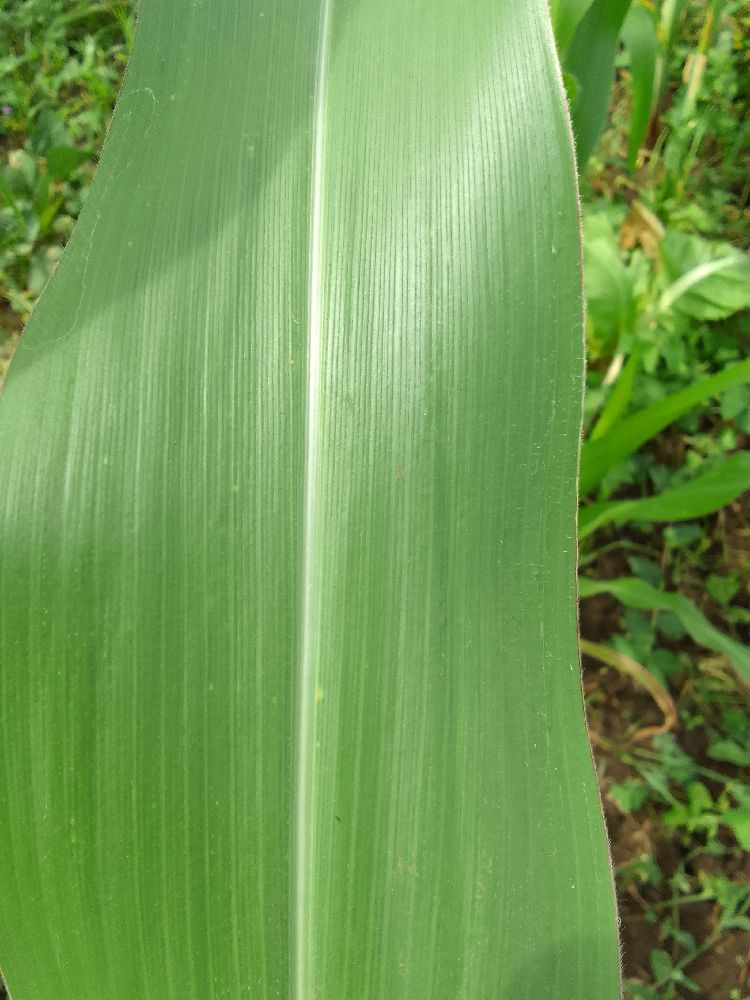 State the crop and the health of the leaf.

maize, healthy
